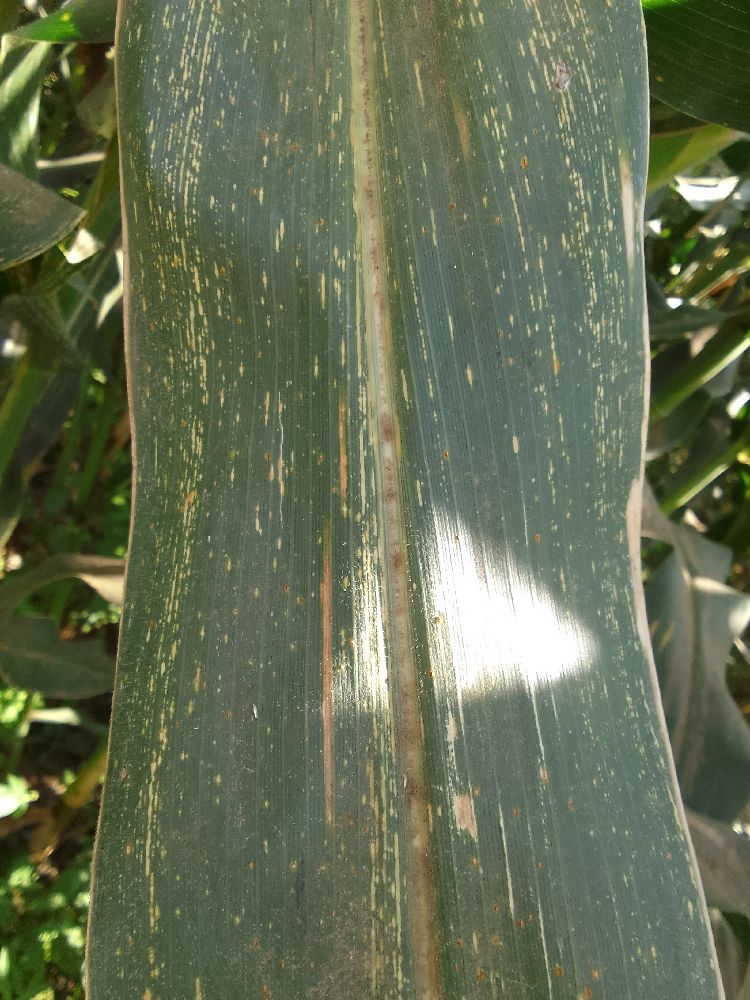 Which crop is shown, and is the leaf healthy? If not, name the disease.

maize, maize streak virus
